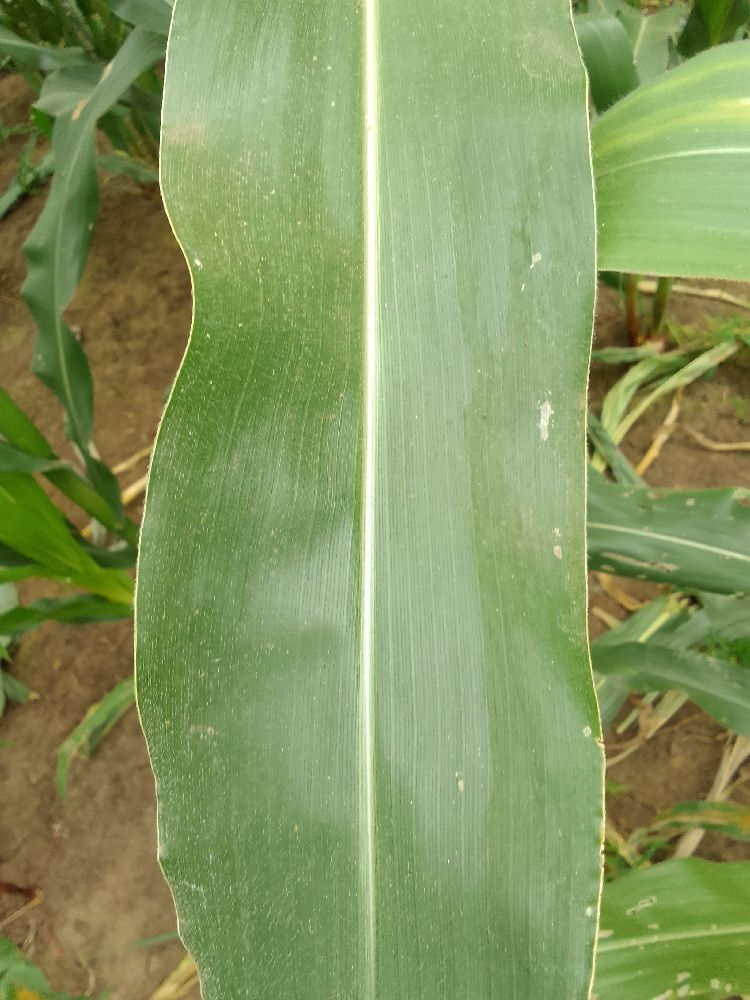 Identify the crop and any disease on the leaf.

maize, healthy
